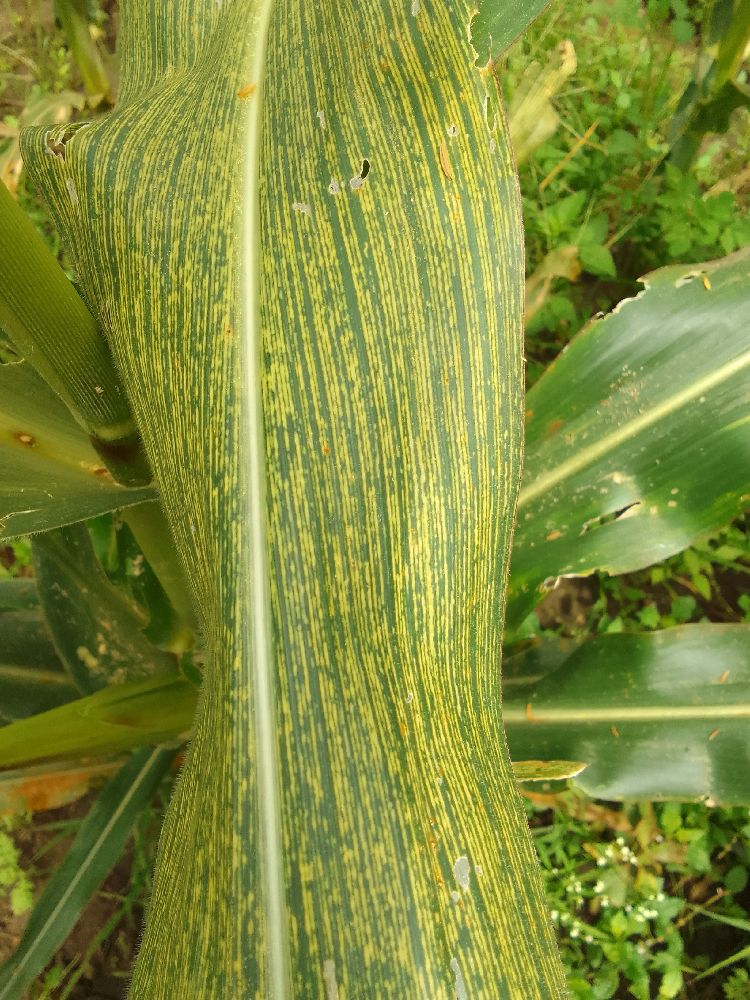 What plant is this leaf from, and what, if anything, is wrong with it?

maize, maize streak virus
